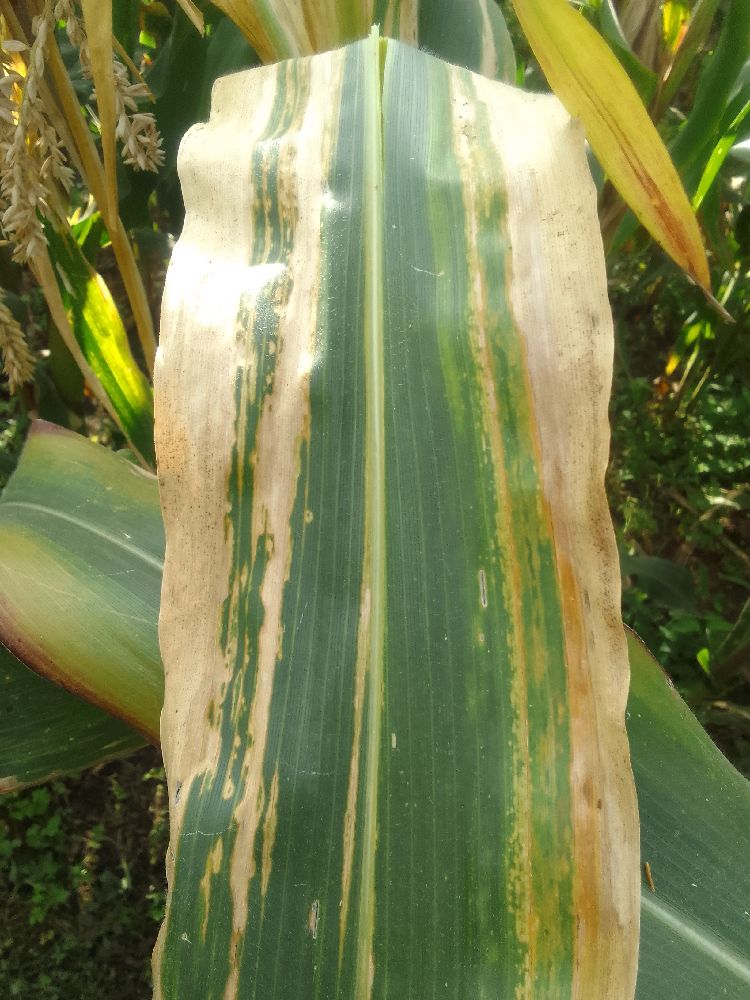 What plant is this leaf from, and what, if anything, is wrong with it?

maize, maize lethal necrosis
